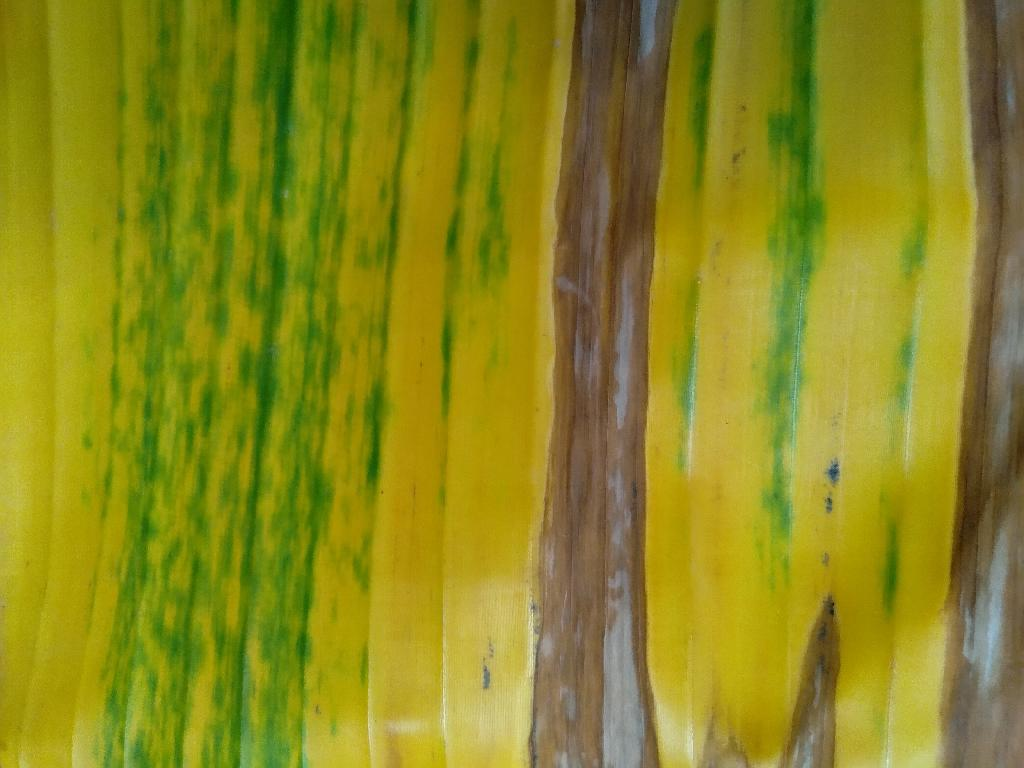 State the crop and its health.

banana, fusarium wilt race 1
